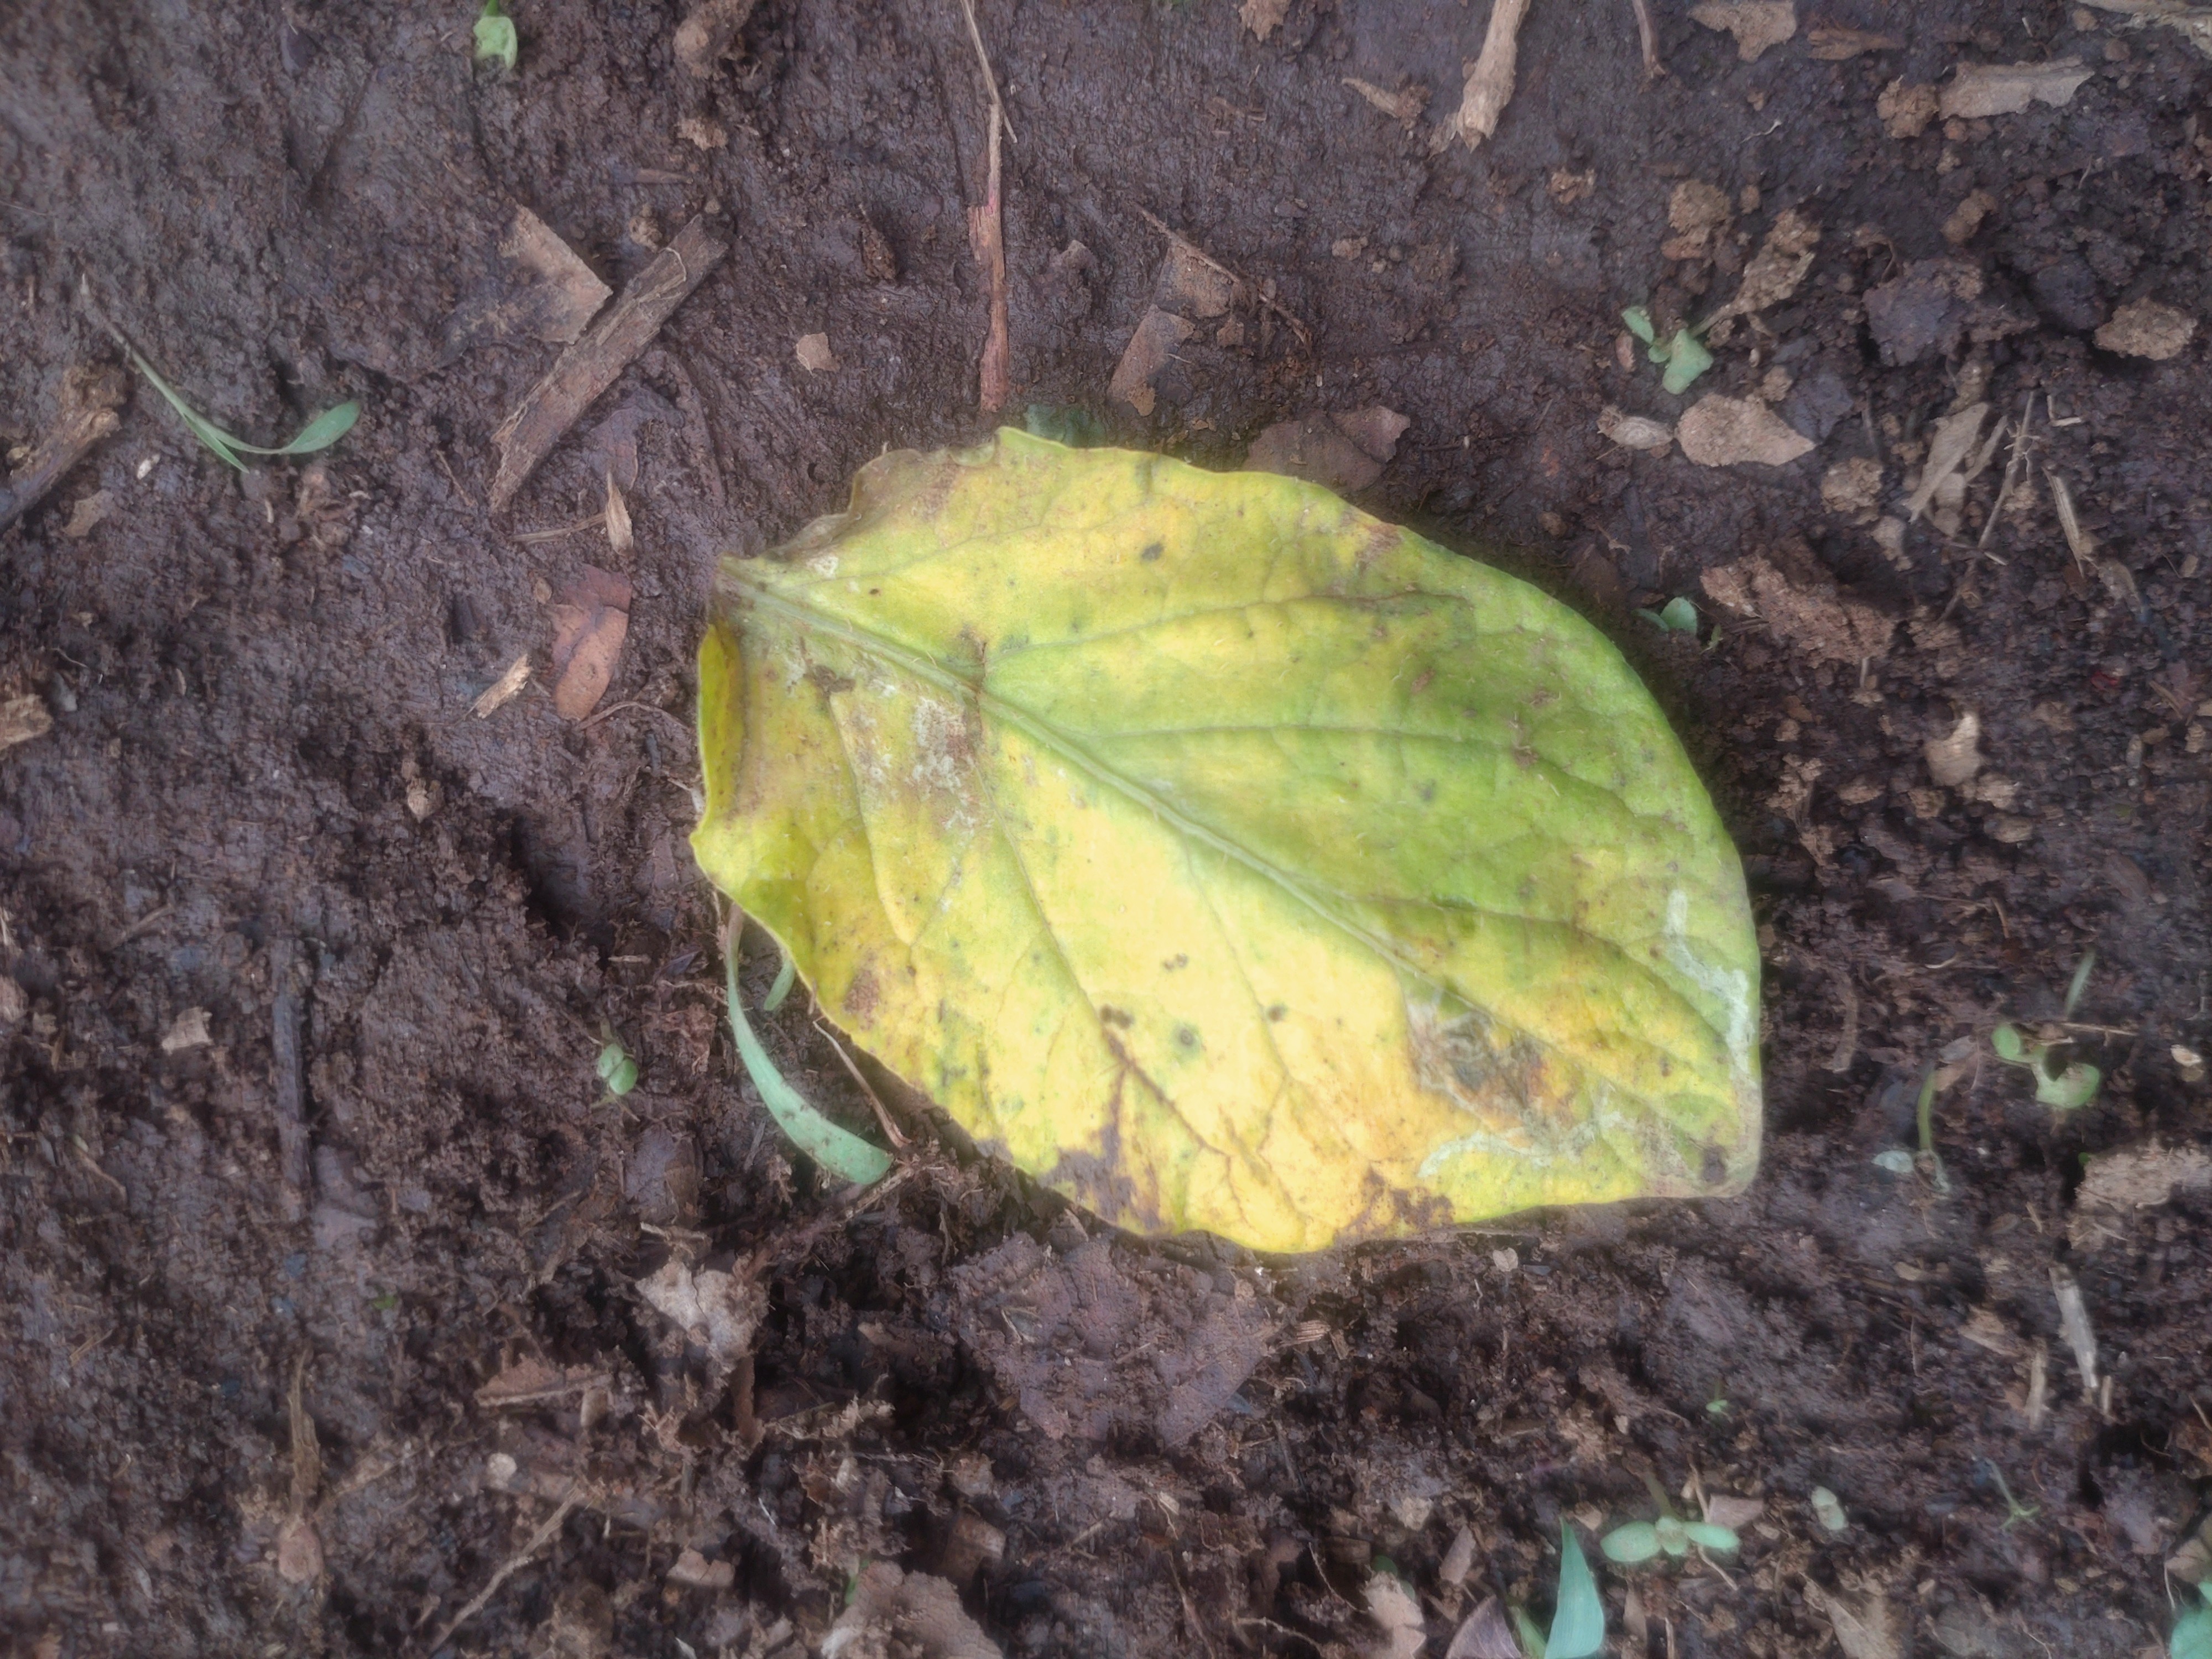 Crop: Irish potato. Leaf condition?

late blight
